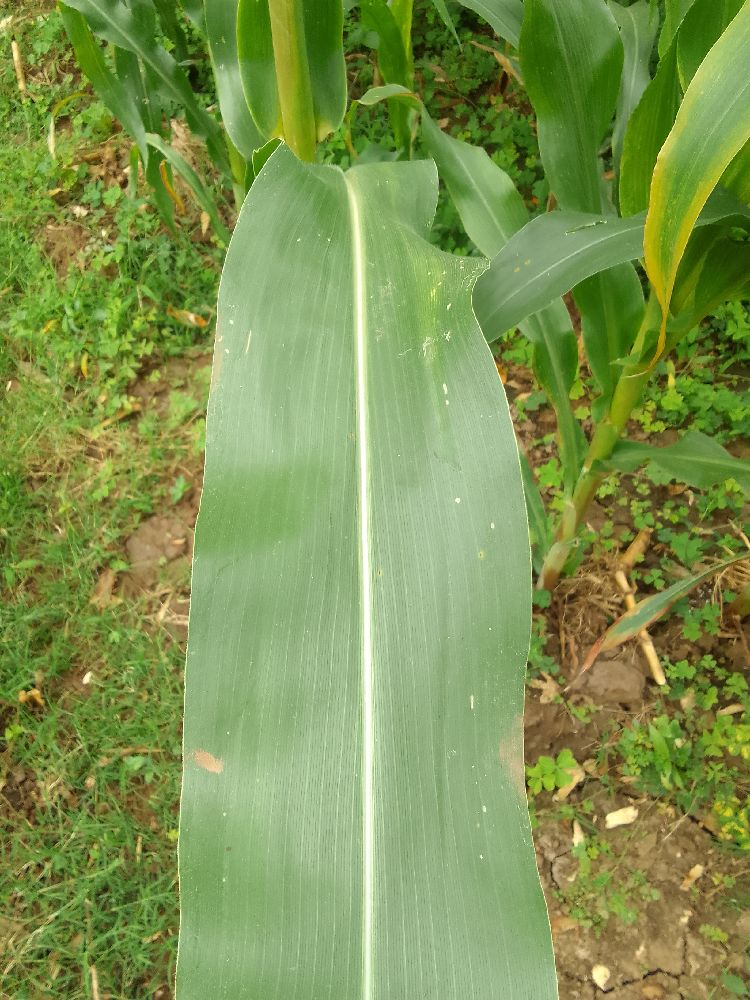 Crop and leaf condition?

maize, healthy
